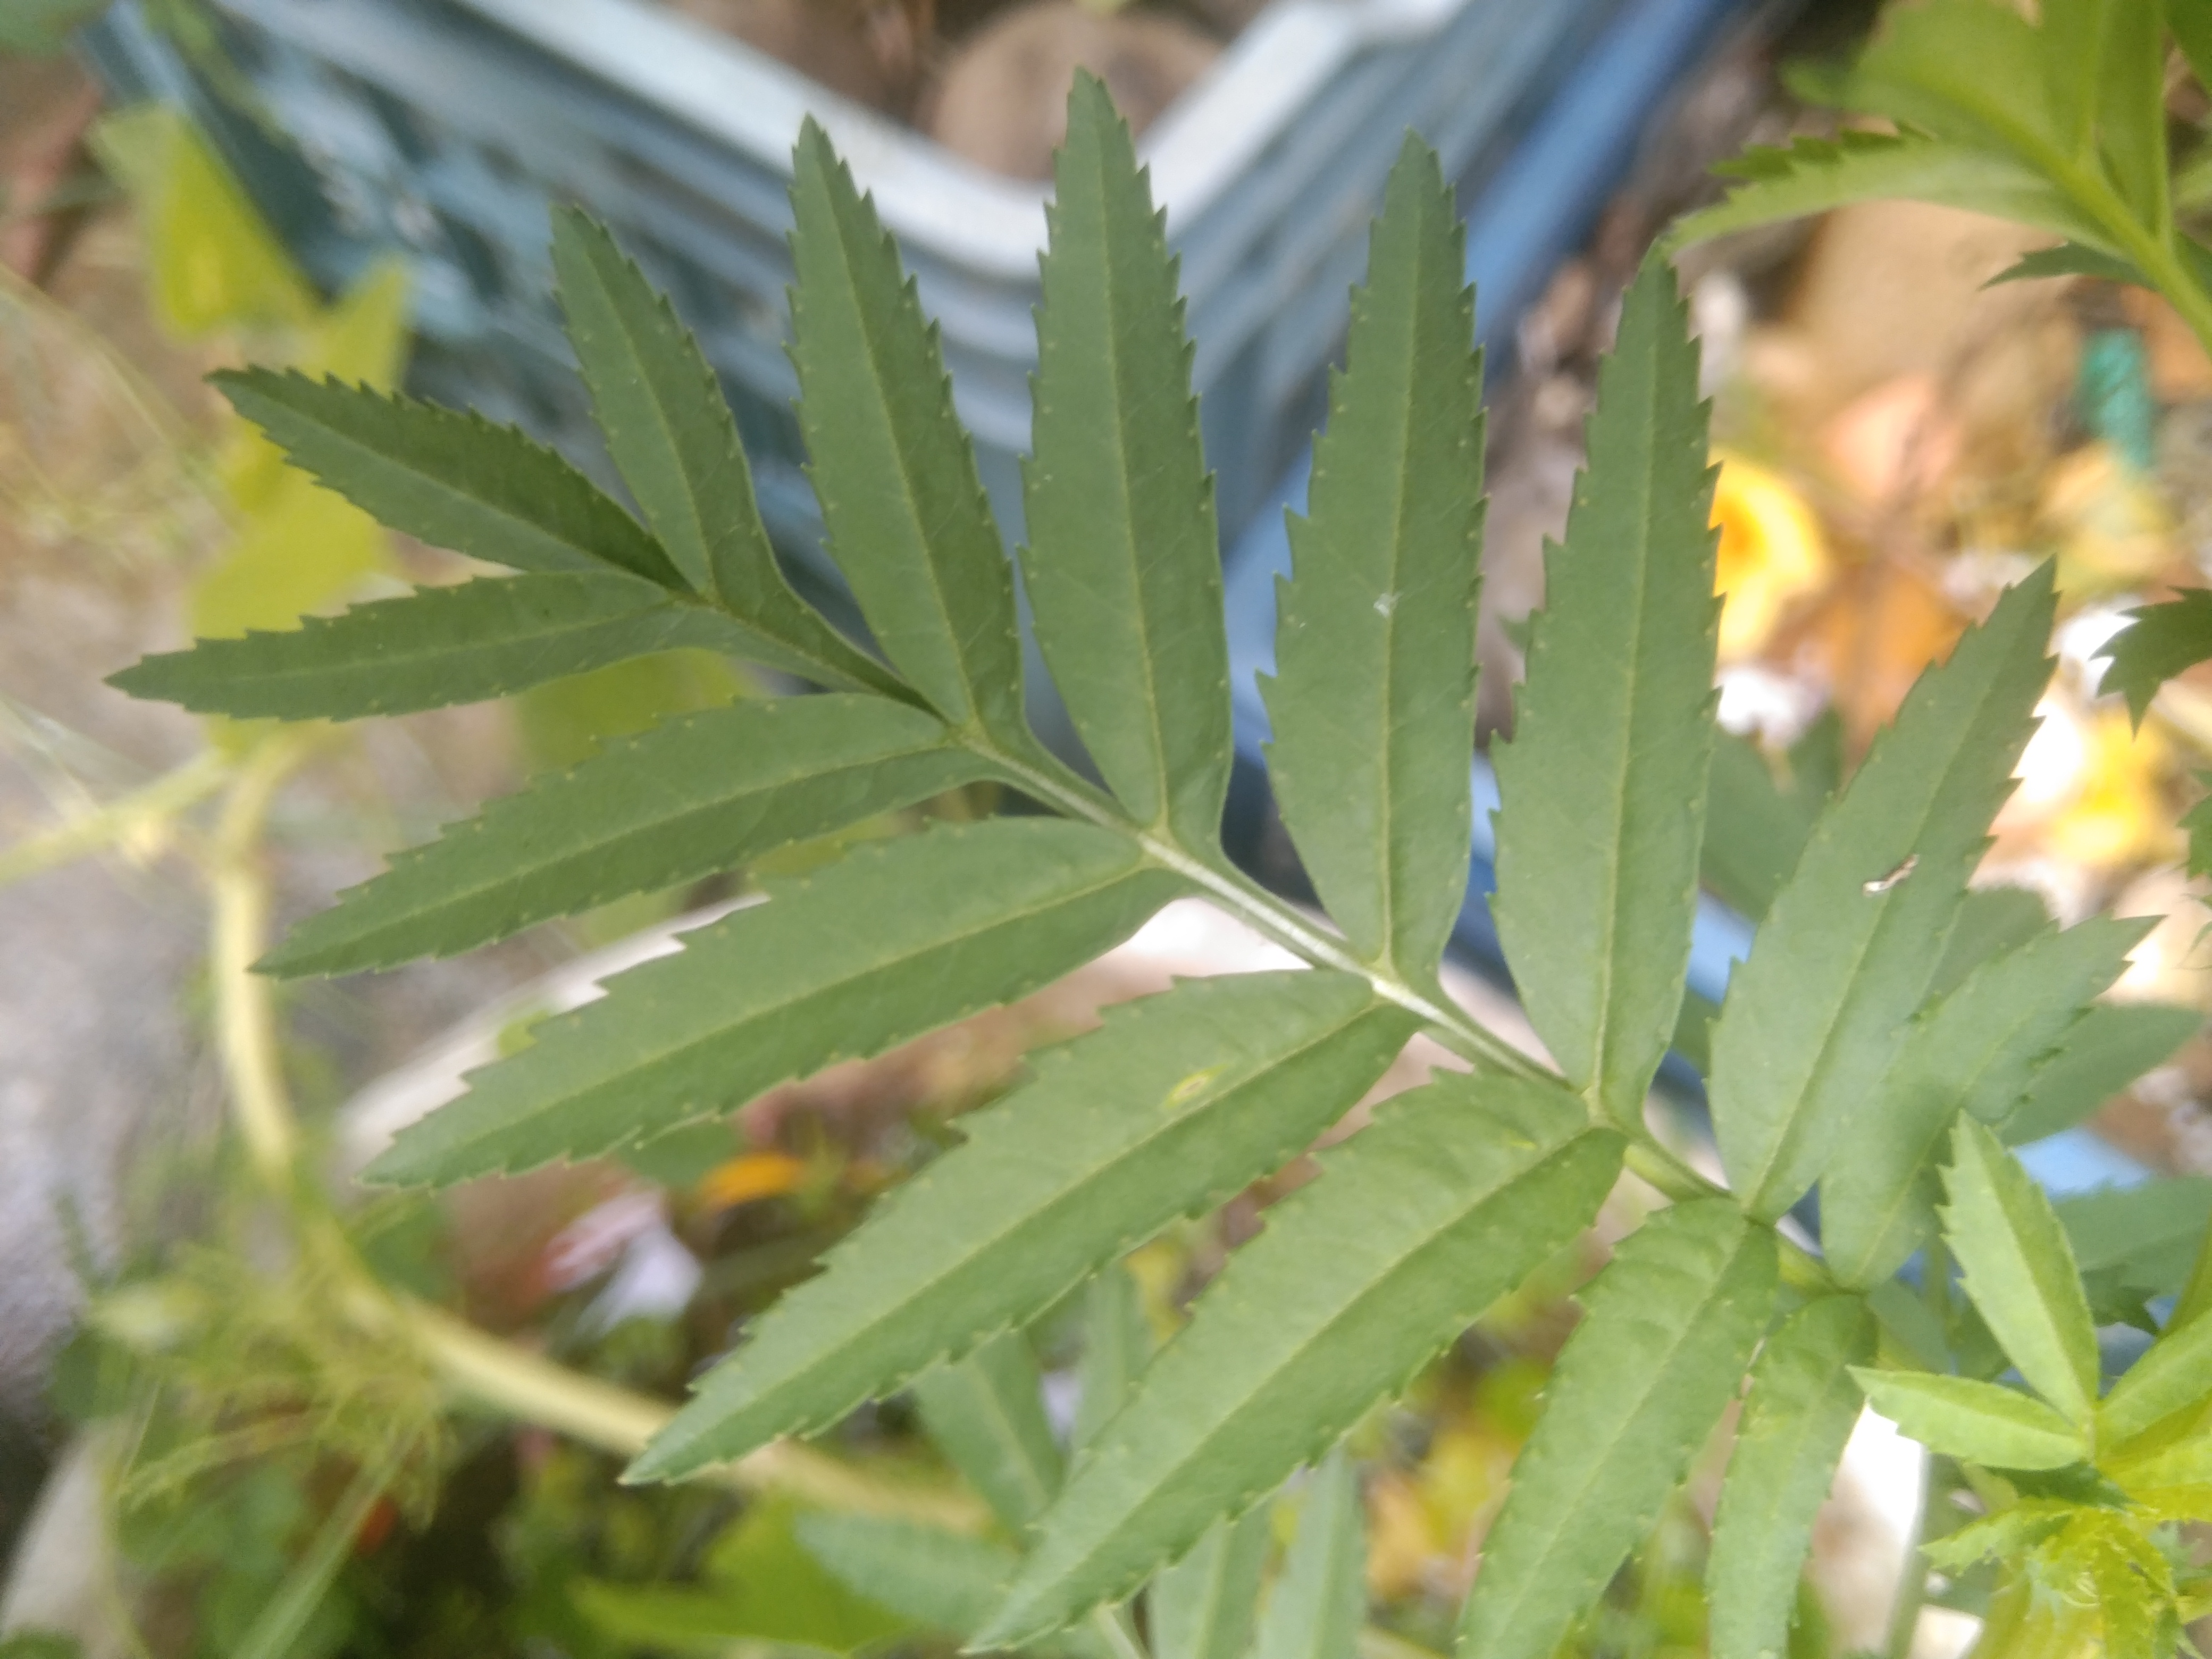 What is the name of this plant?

marigold
